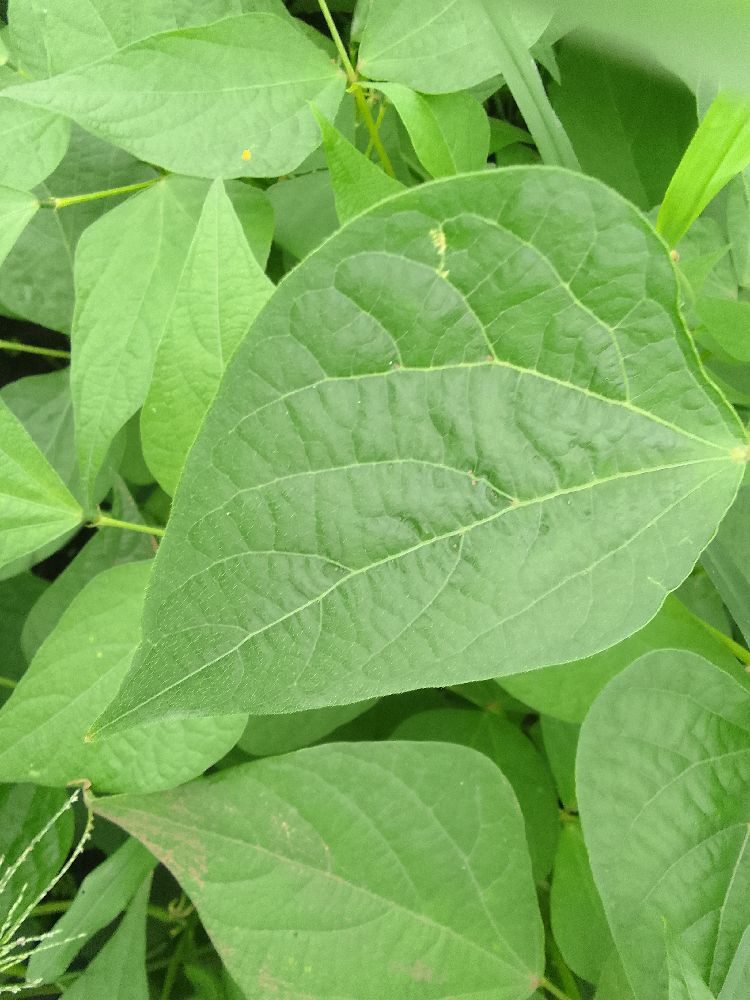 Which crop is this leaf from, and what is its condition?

common bean, healthy
